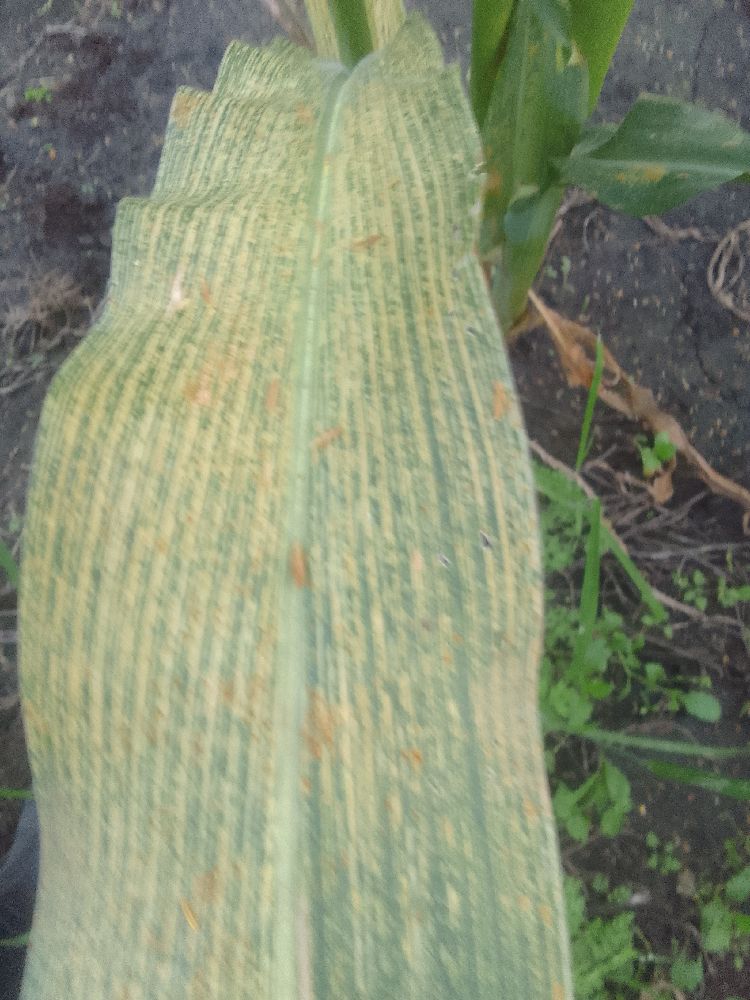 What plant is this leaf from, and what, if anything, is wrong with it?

maize, maize streak virus
